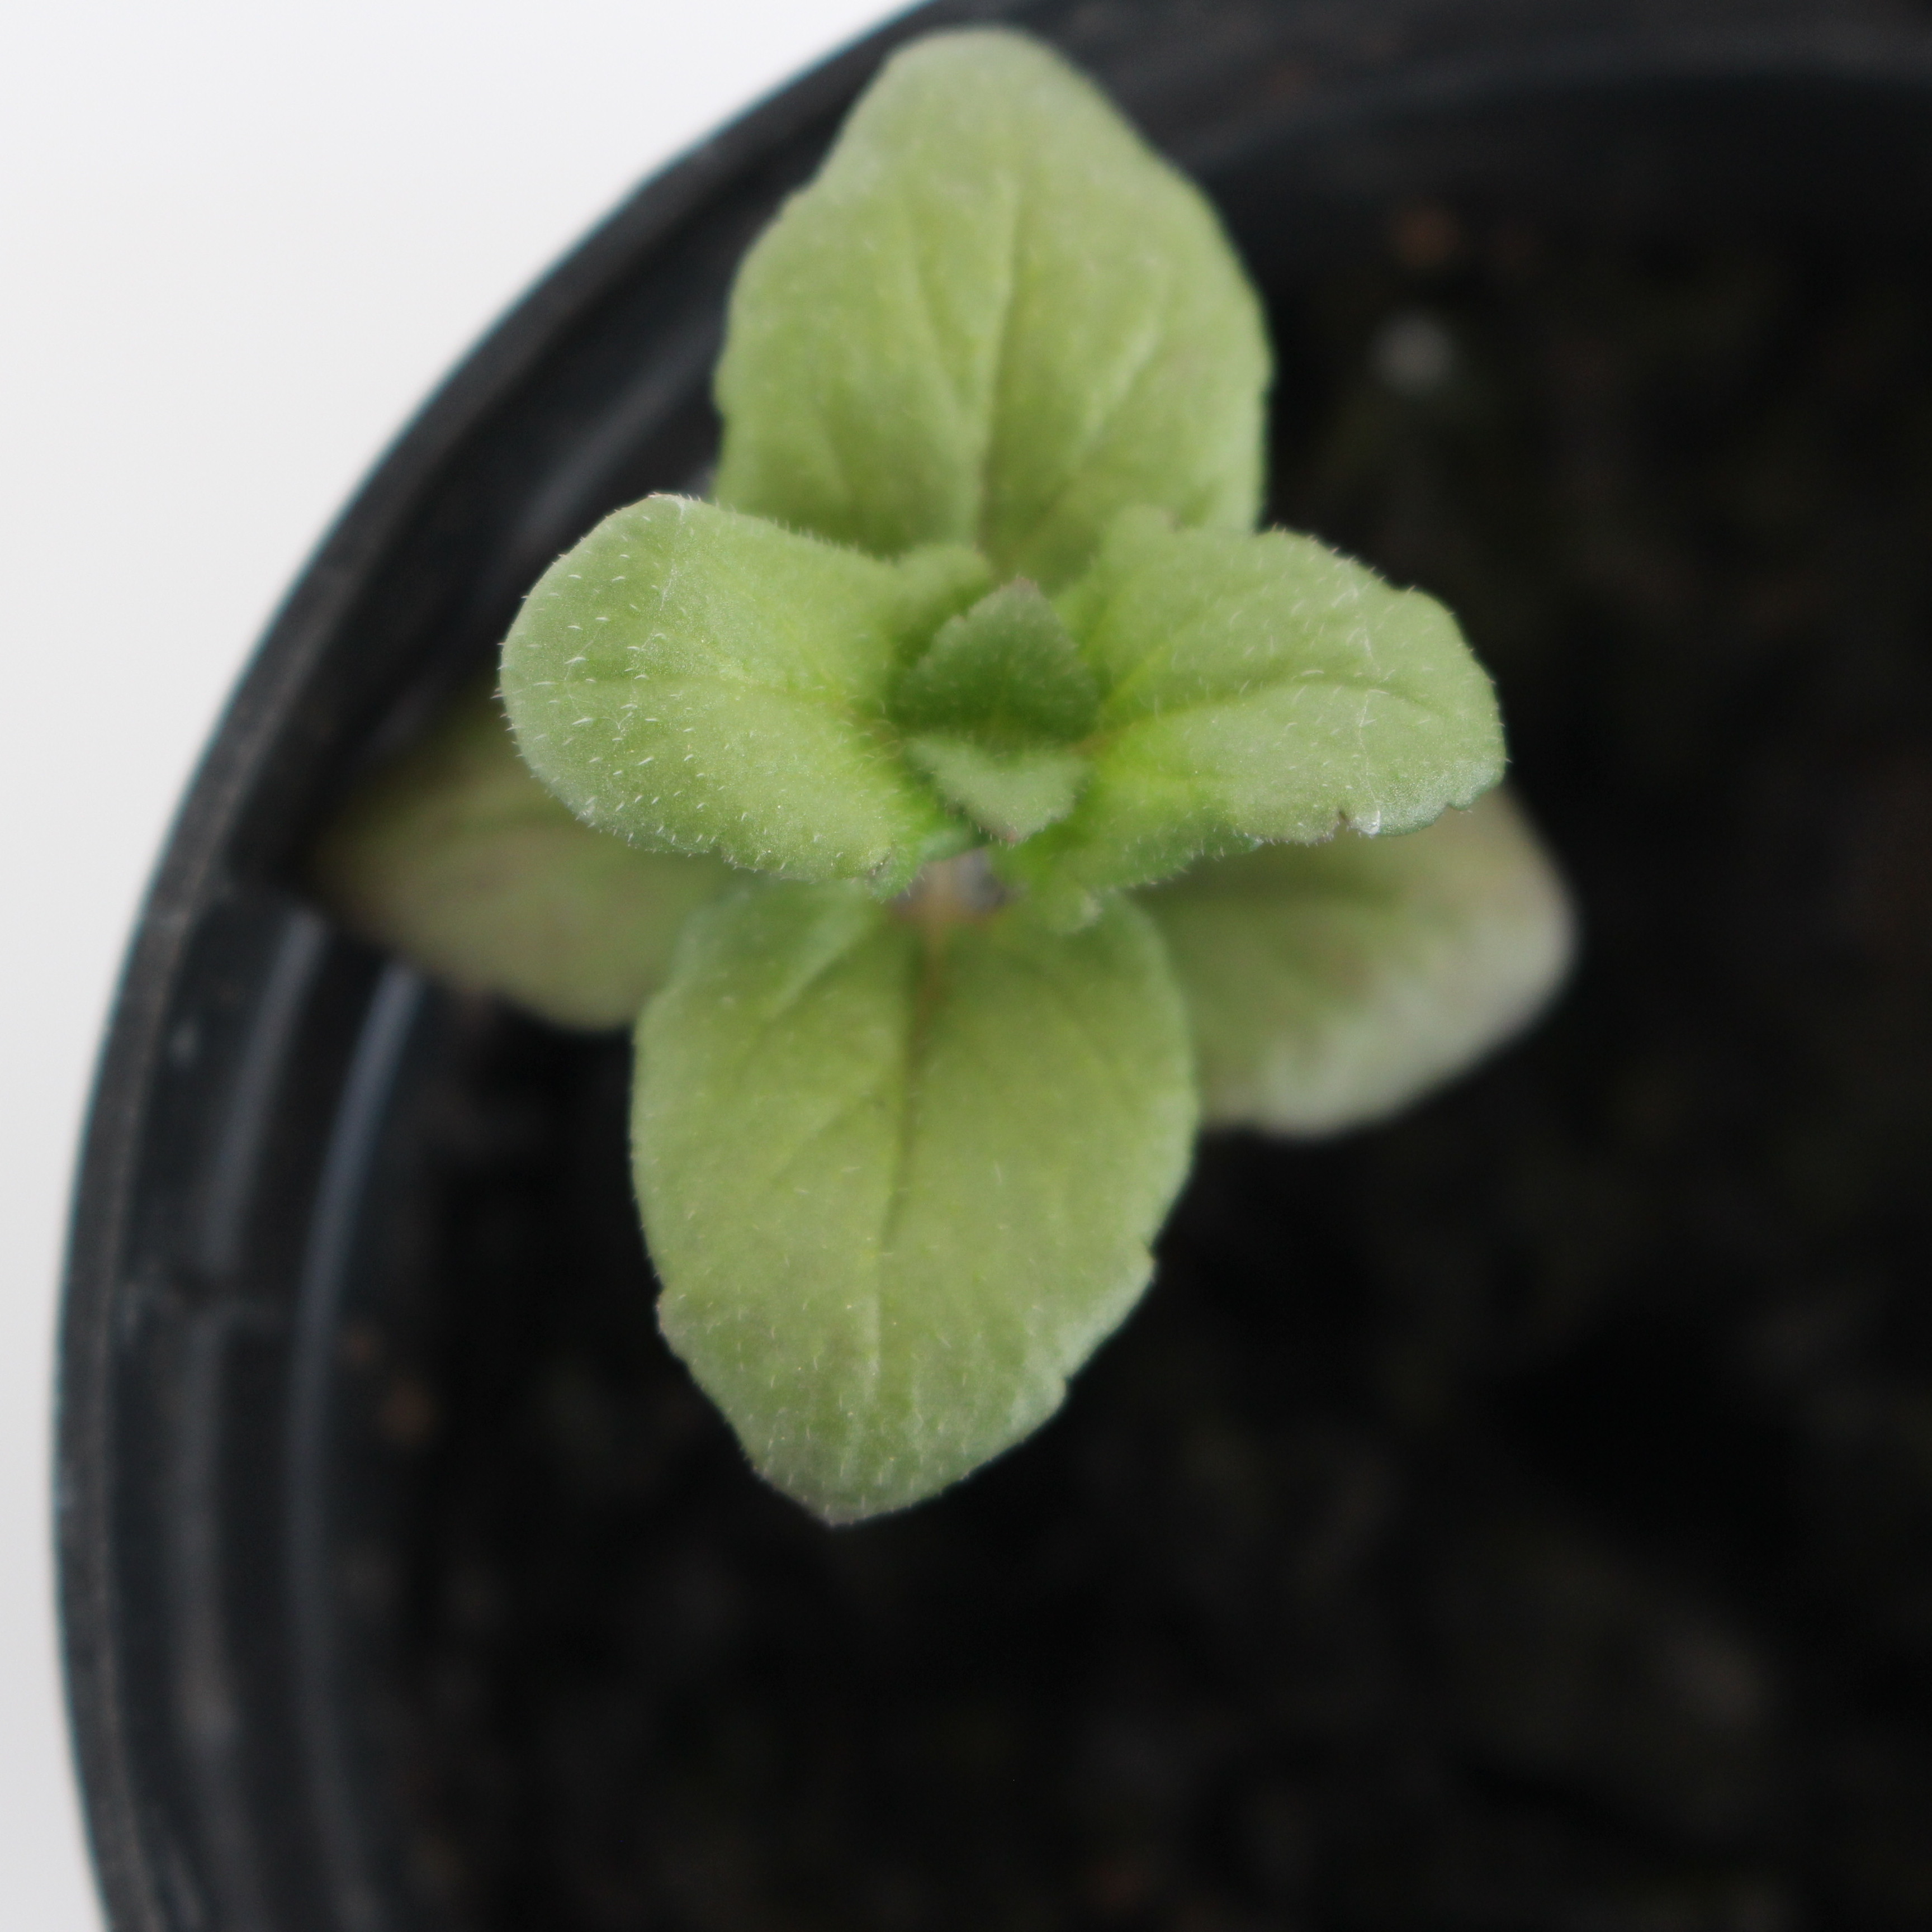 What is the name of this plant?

Veronica persica
